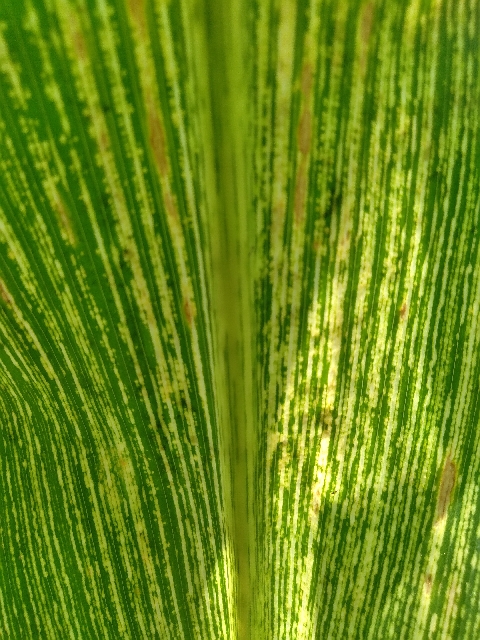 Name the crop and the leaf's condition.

maize, maize streak virus
